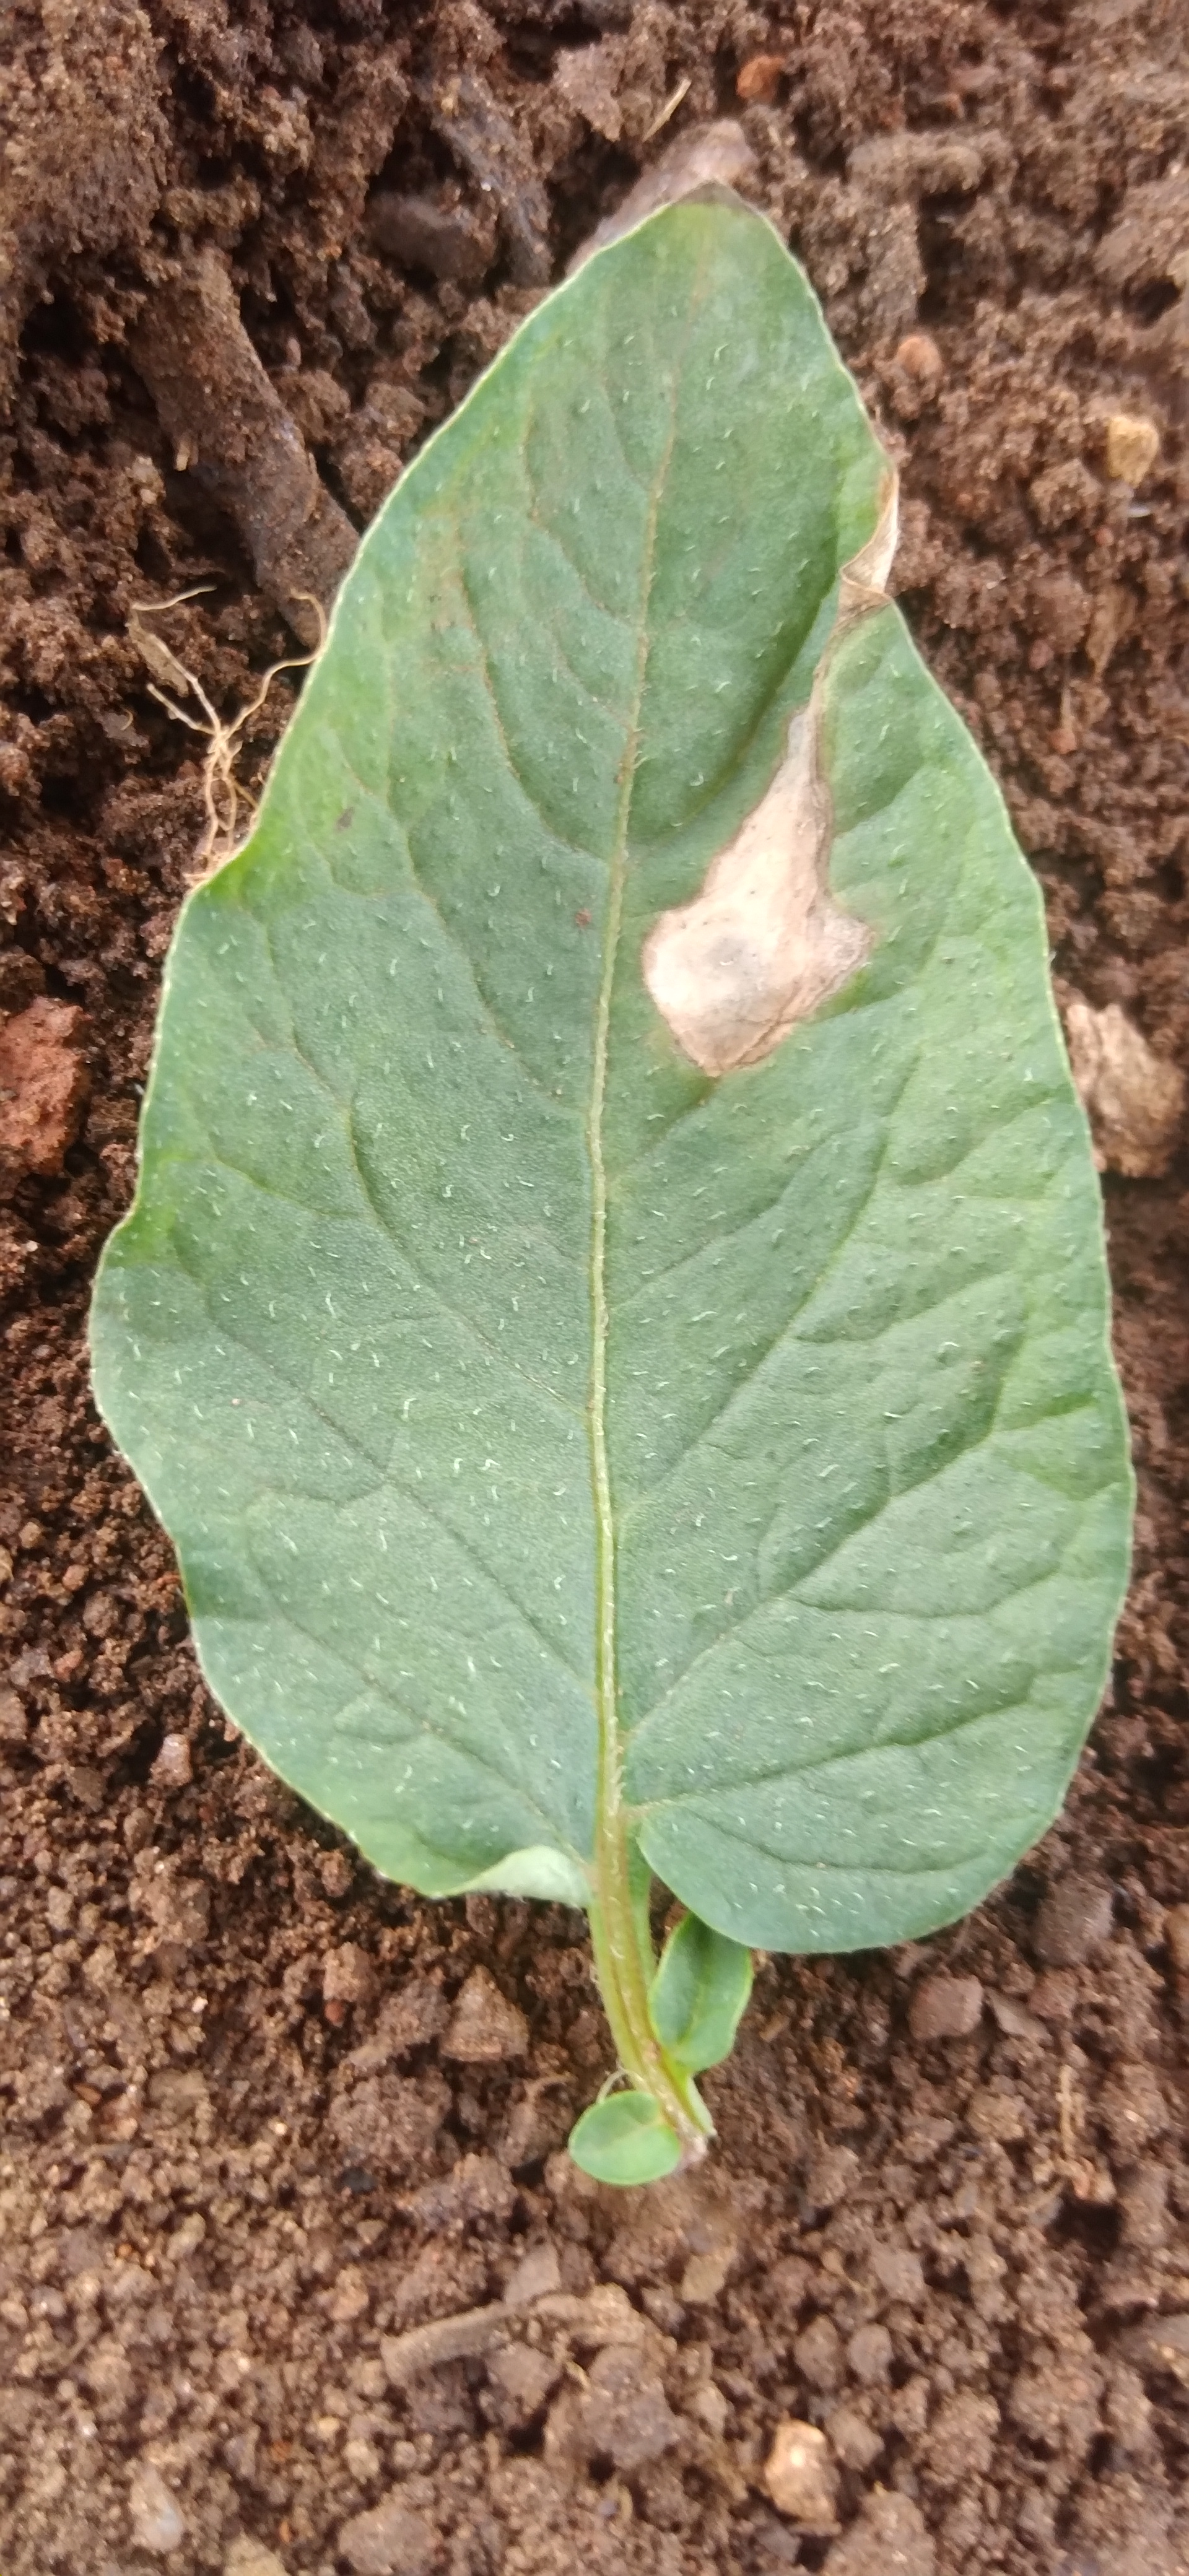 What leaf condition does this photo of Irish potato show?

early blight
